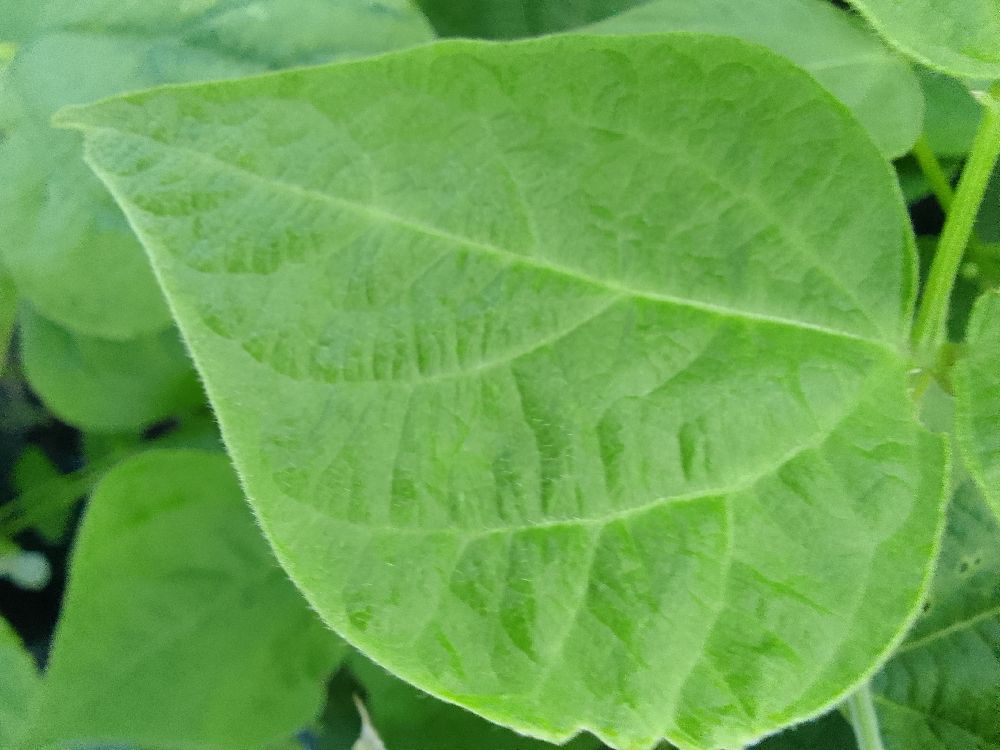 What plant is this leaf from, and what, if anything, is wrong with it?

common bean, healthy
